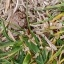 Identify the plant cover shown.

grass
